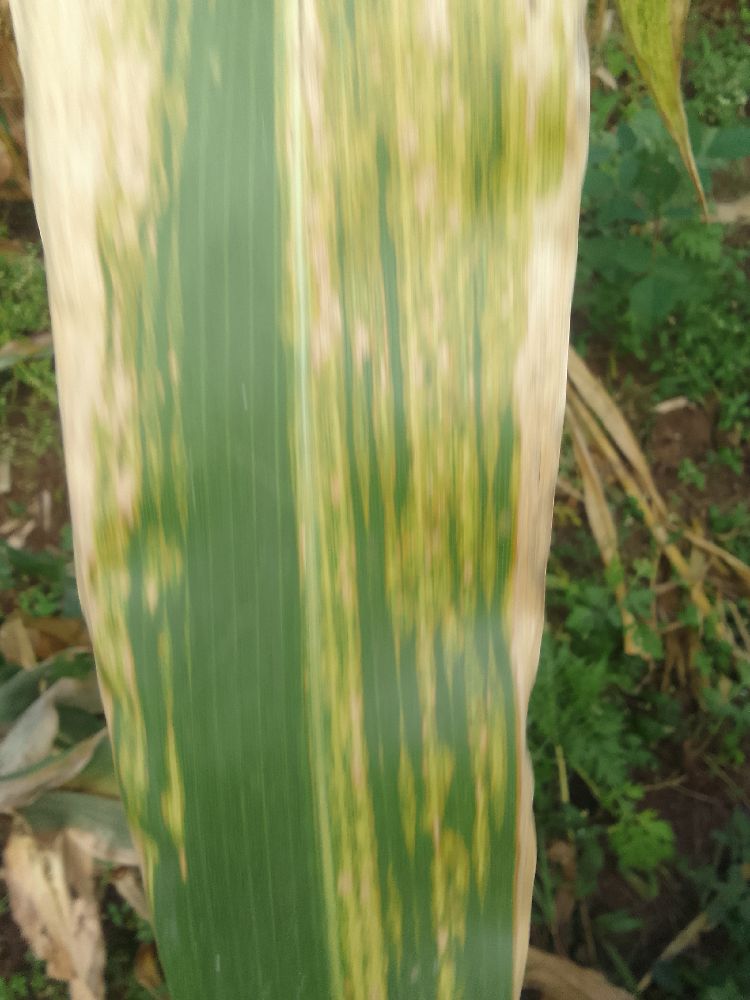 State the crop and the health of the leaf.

maize, maize lethal necrosis
